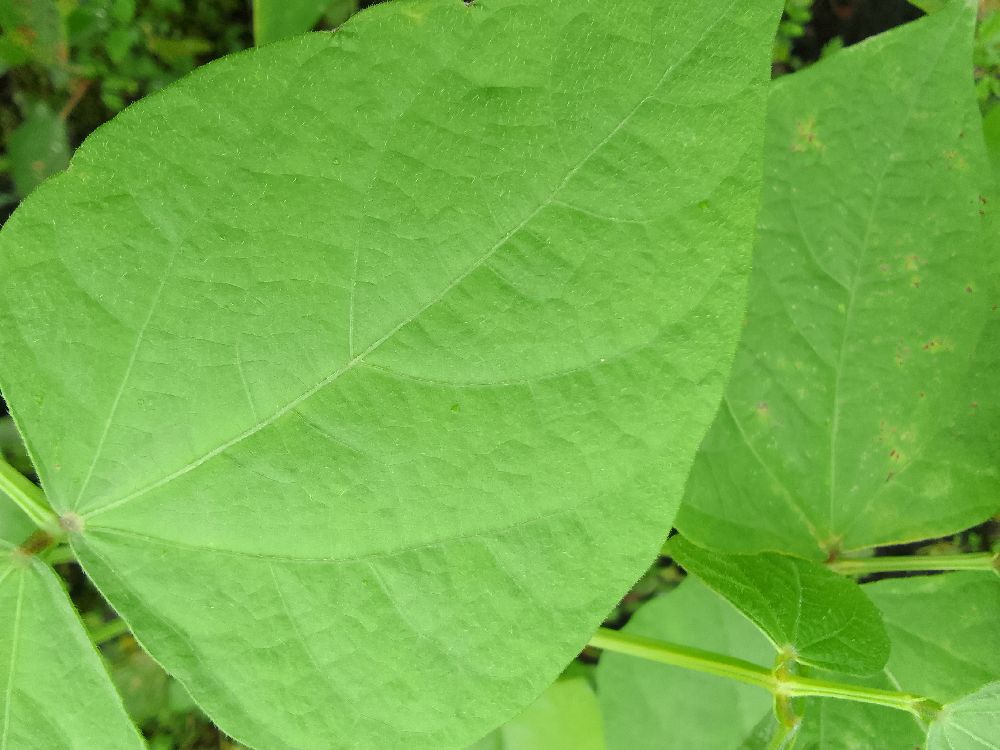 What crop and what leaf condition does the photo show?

common bean, healthy
